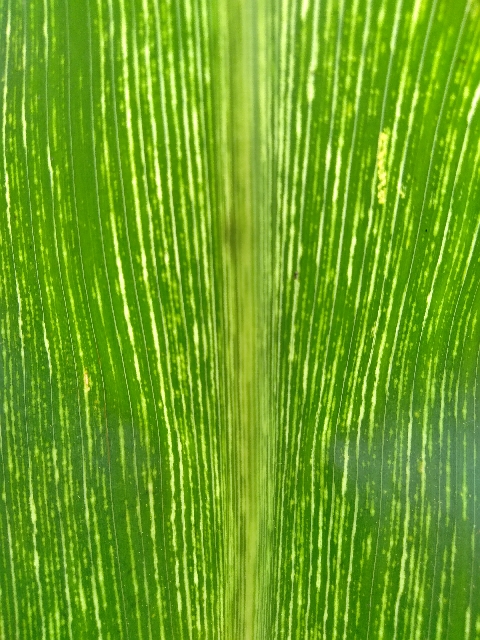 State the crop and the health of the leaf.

maize, maize streak virus
